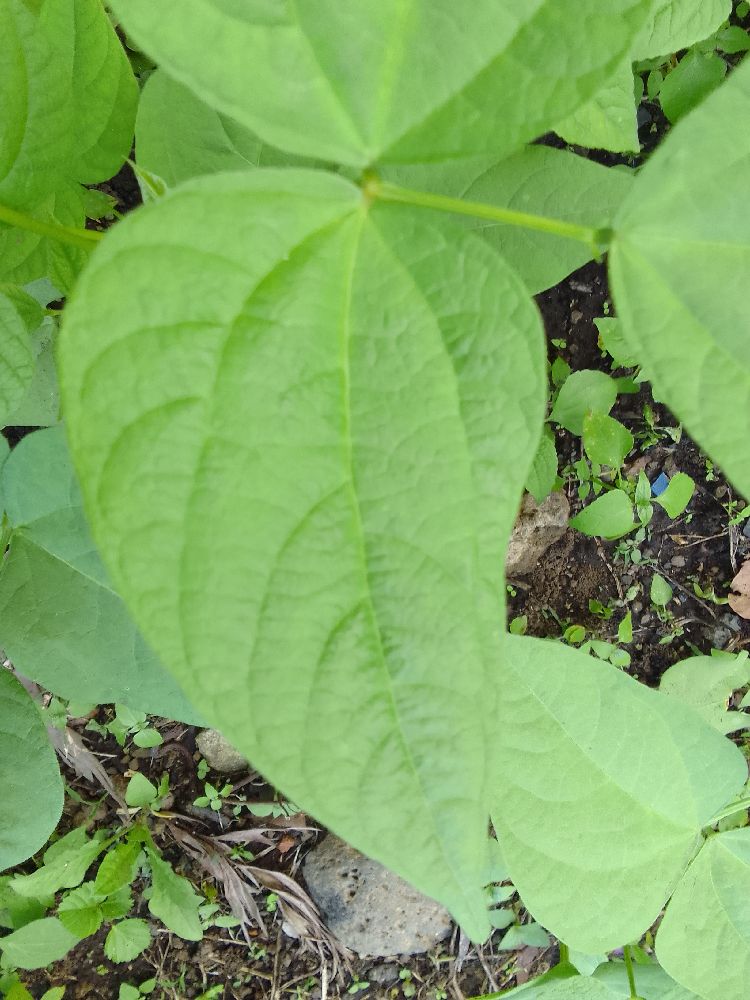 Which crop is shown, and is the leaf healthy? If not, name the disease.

common bean, healthy
